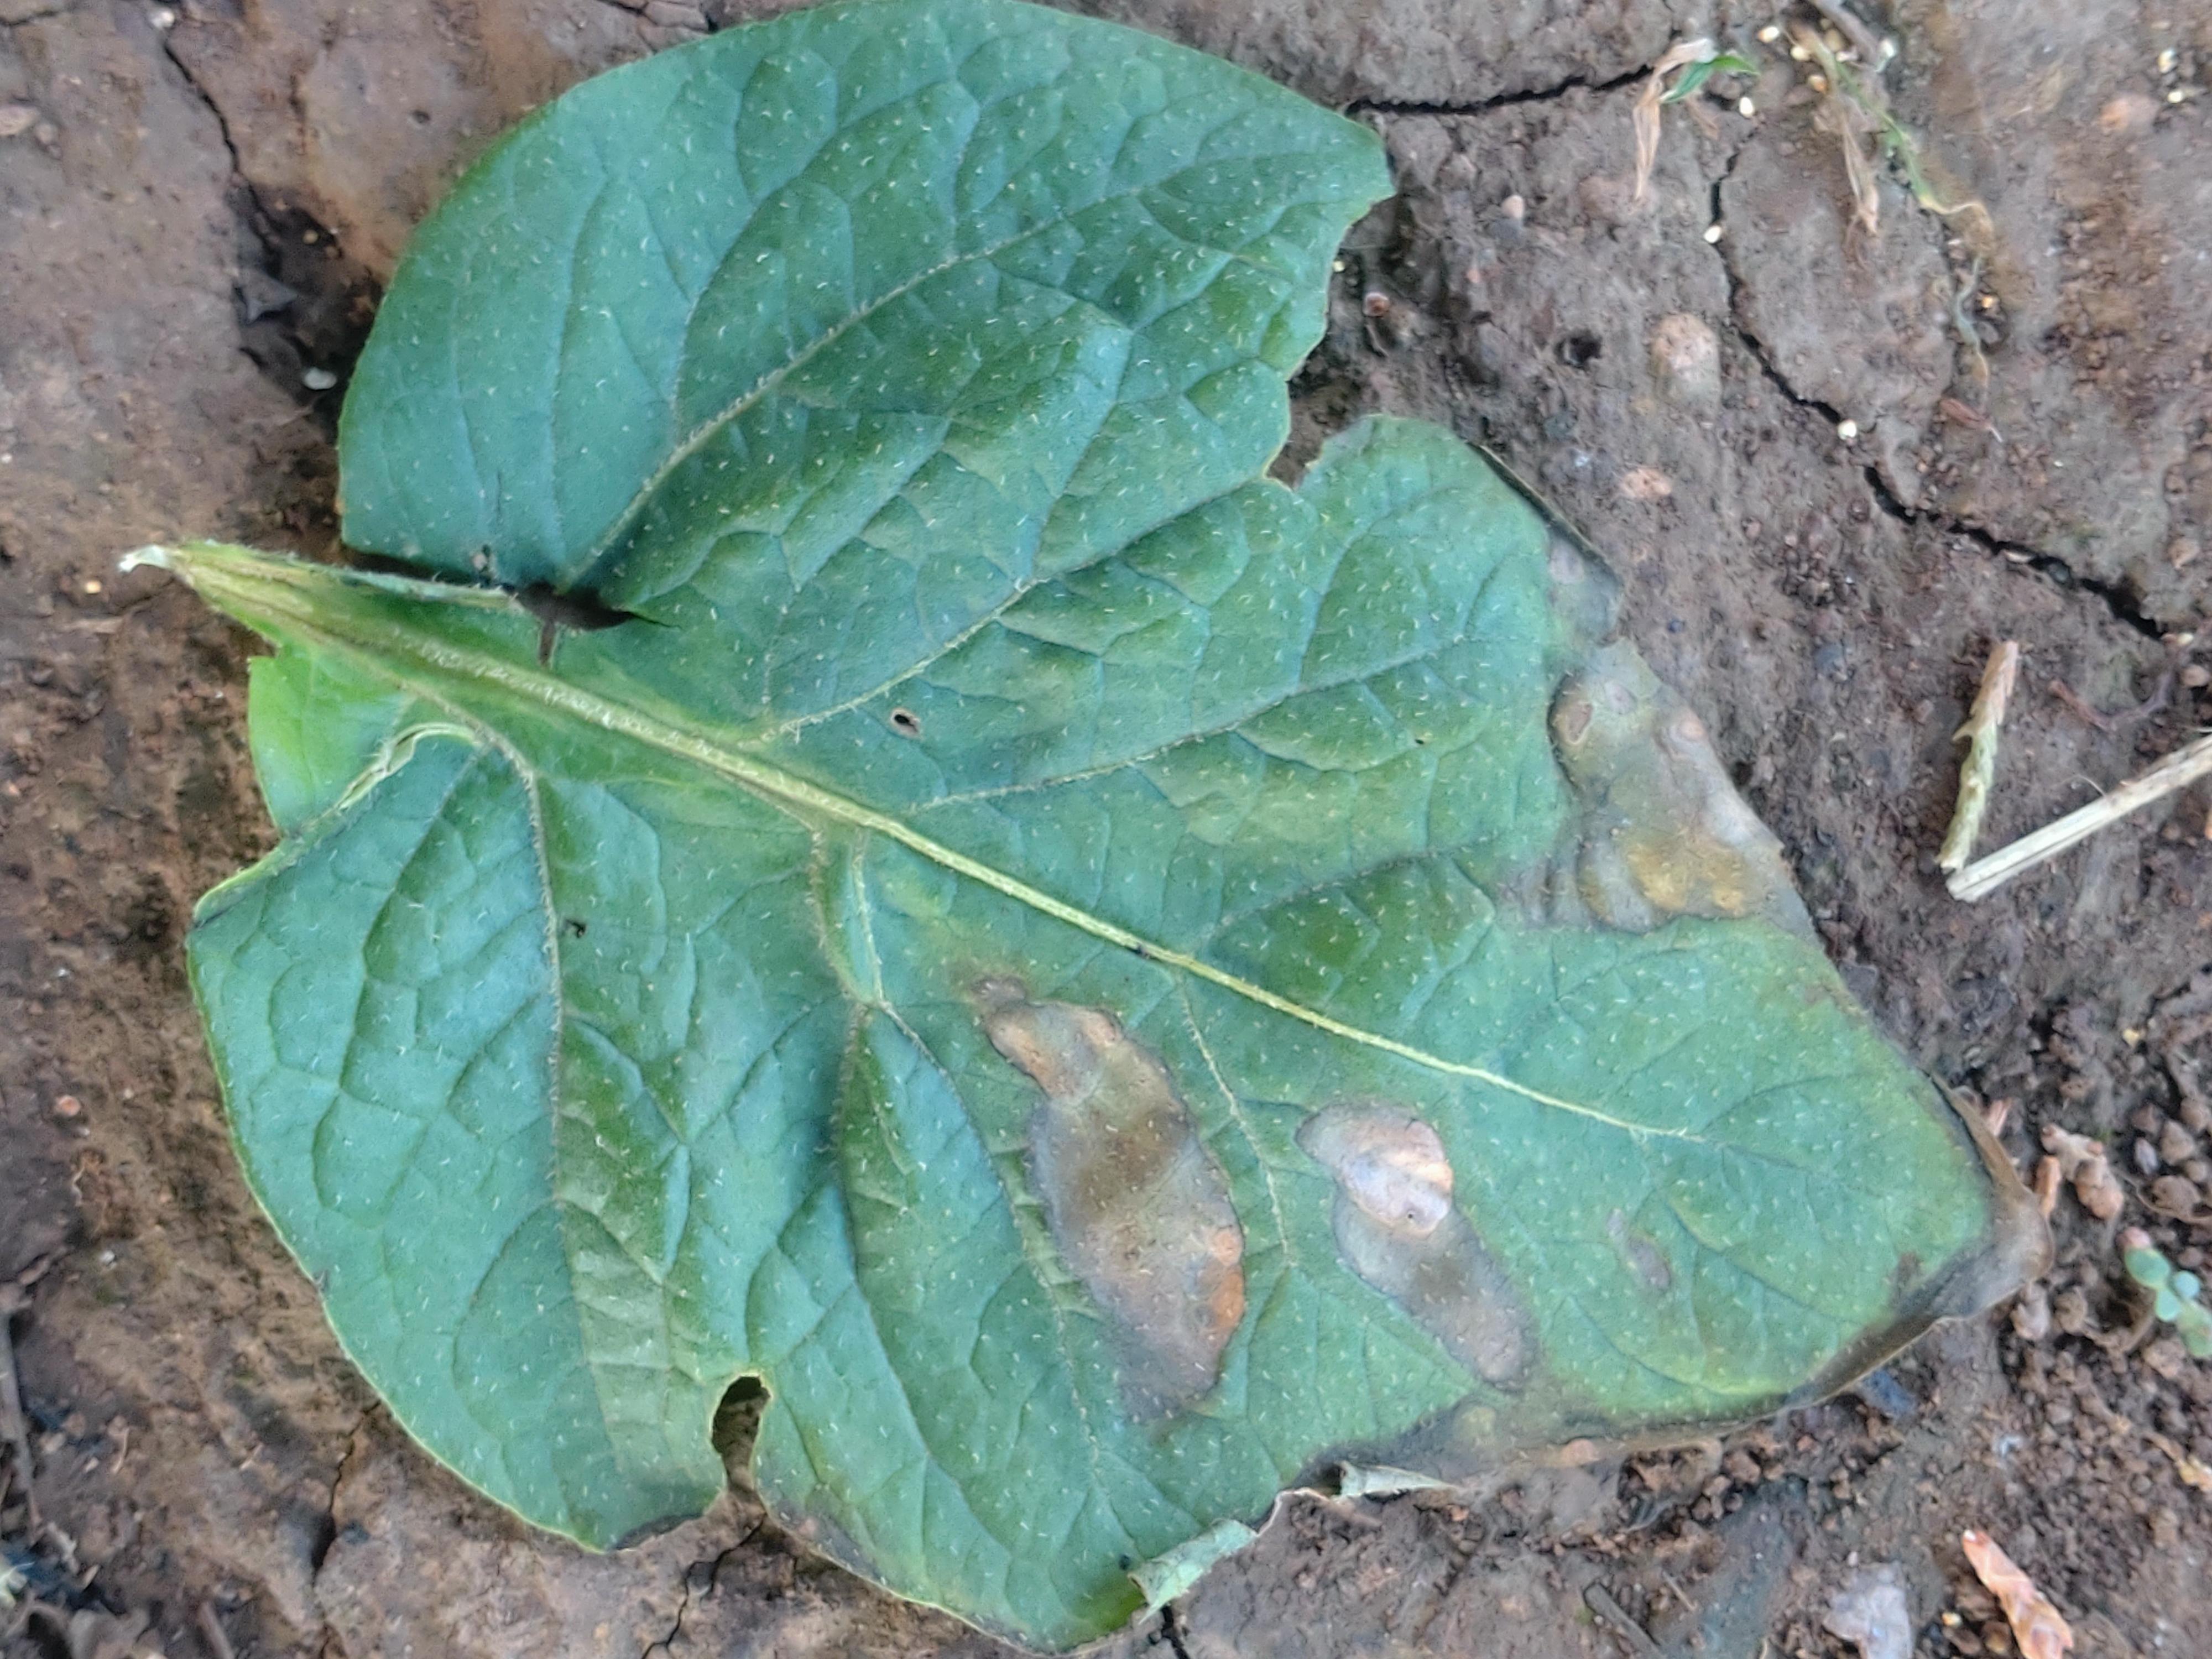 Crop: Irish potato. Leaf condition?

early blight
